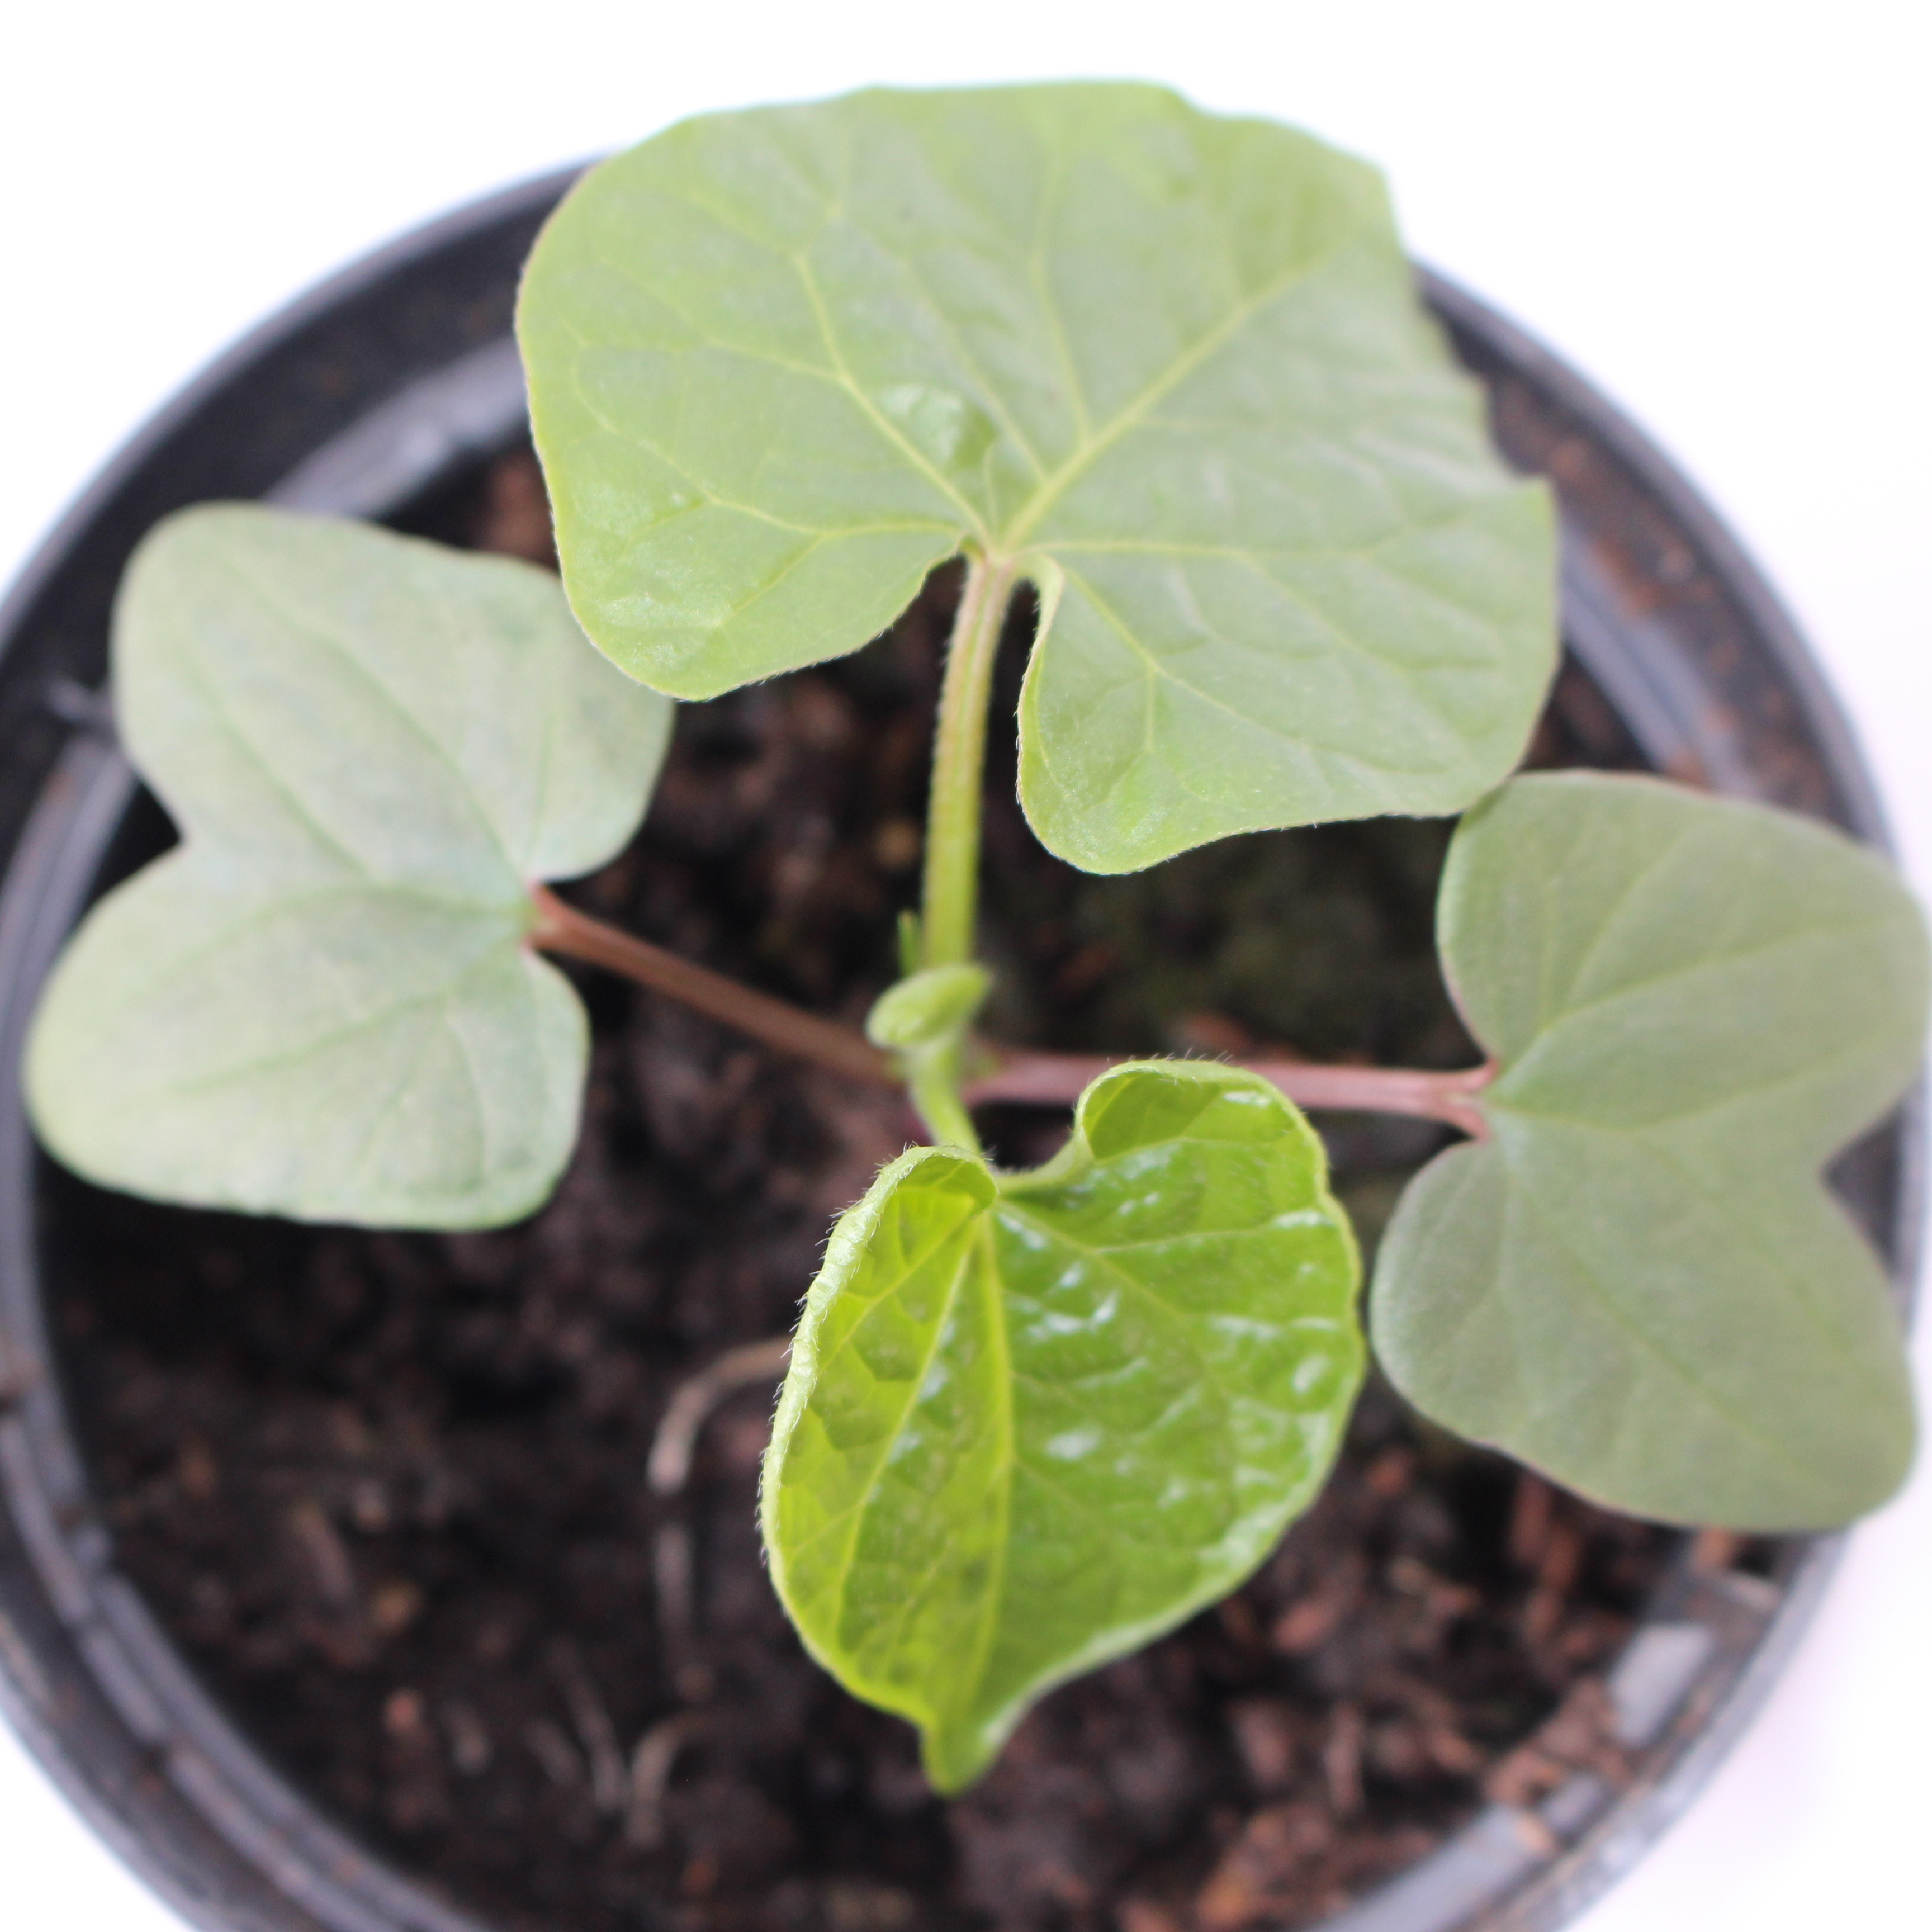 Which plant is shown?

Convolvulus arvensis
